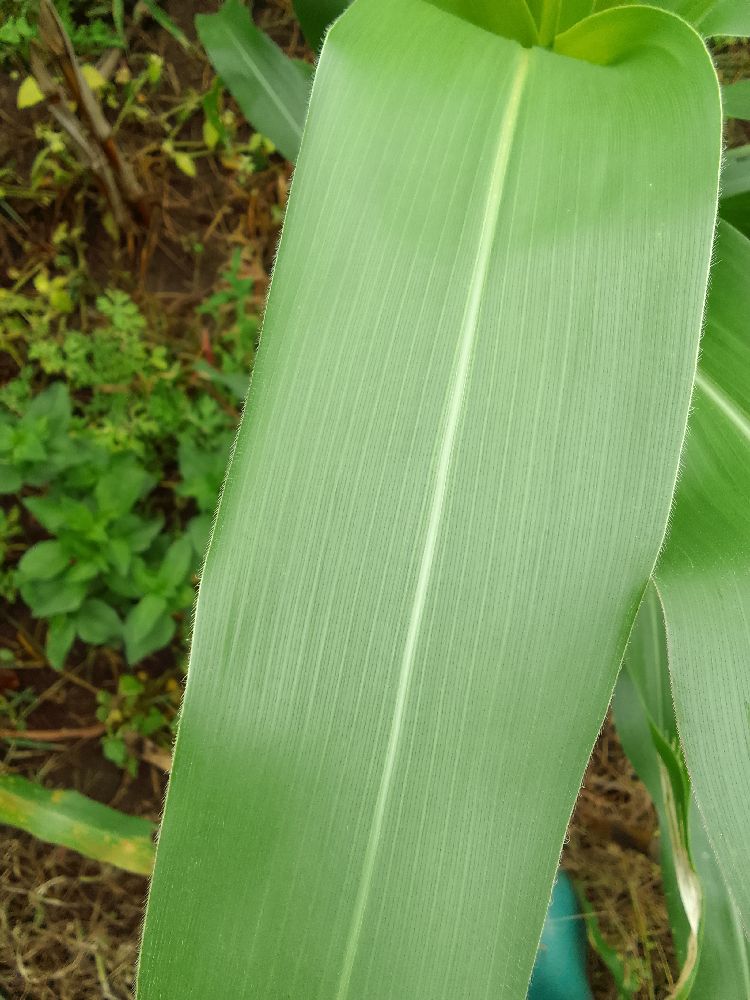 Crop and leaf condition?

maize, healthy
